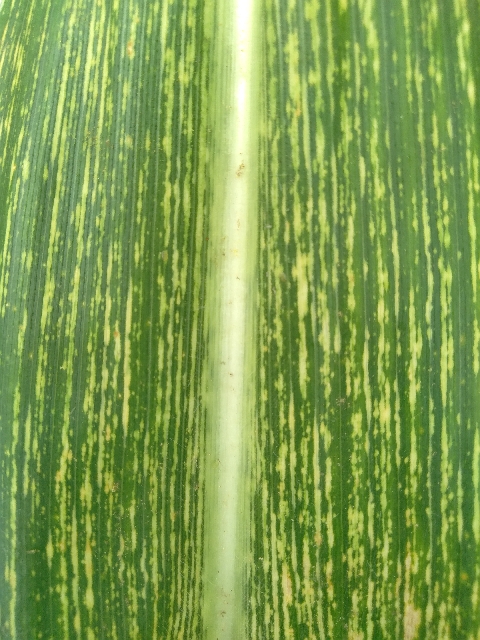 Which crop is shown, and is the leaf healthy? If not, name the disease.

maize, maize streak virus
